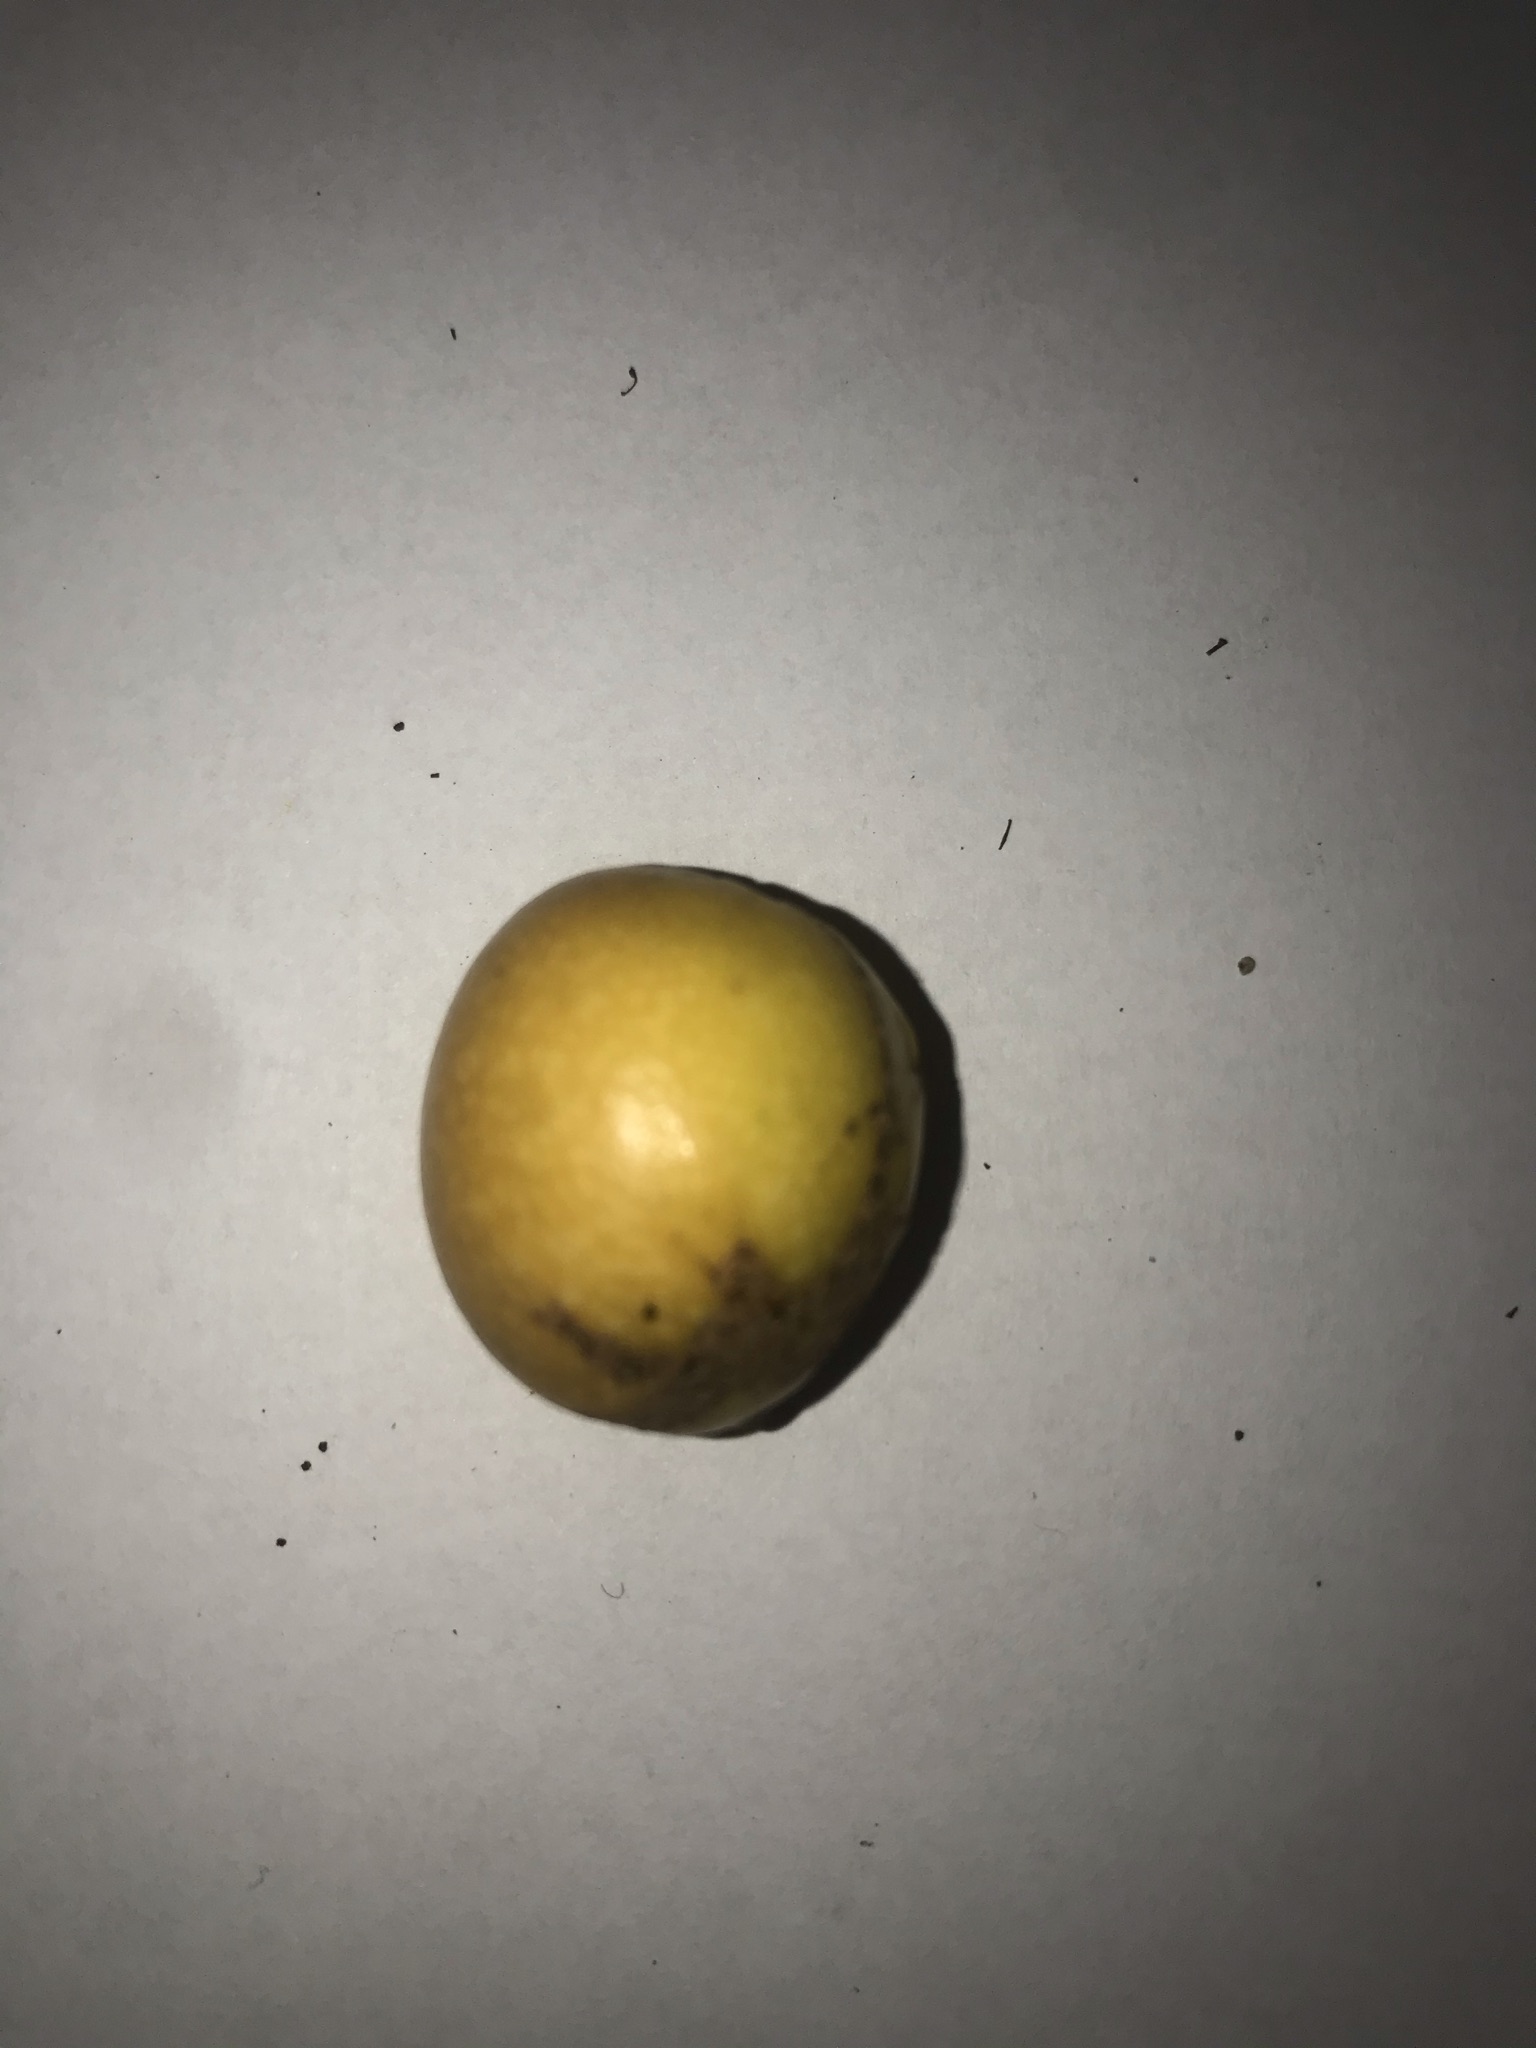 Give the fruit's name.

abiu
